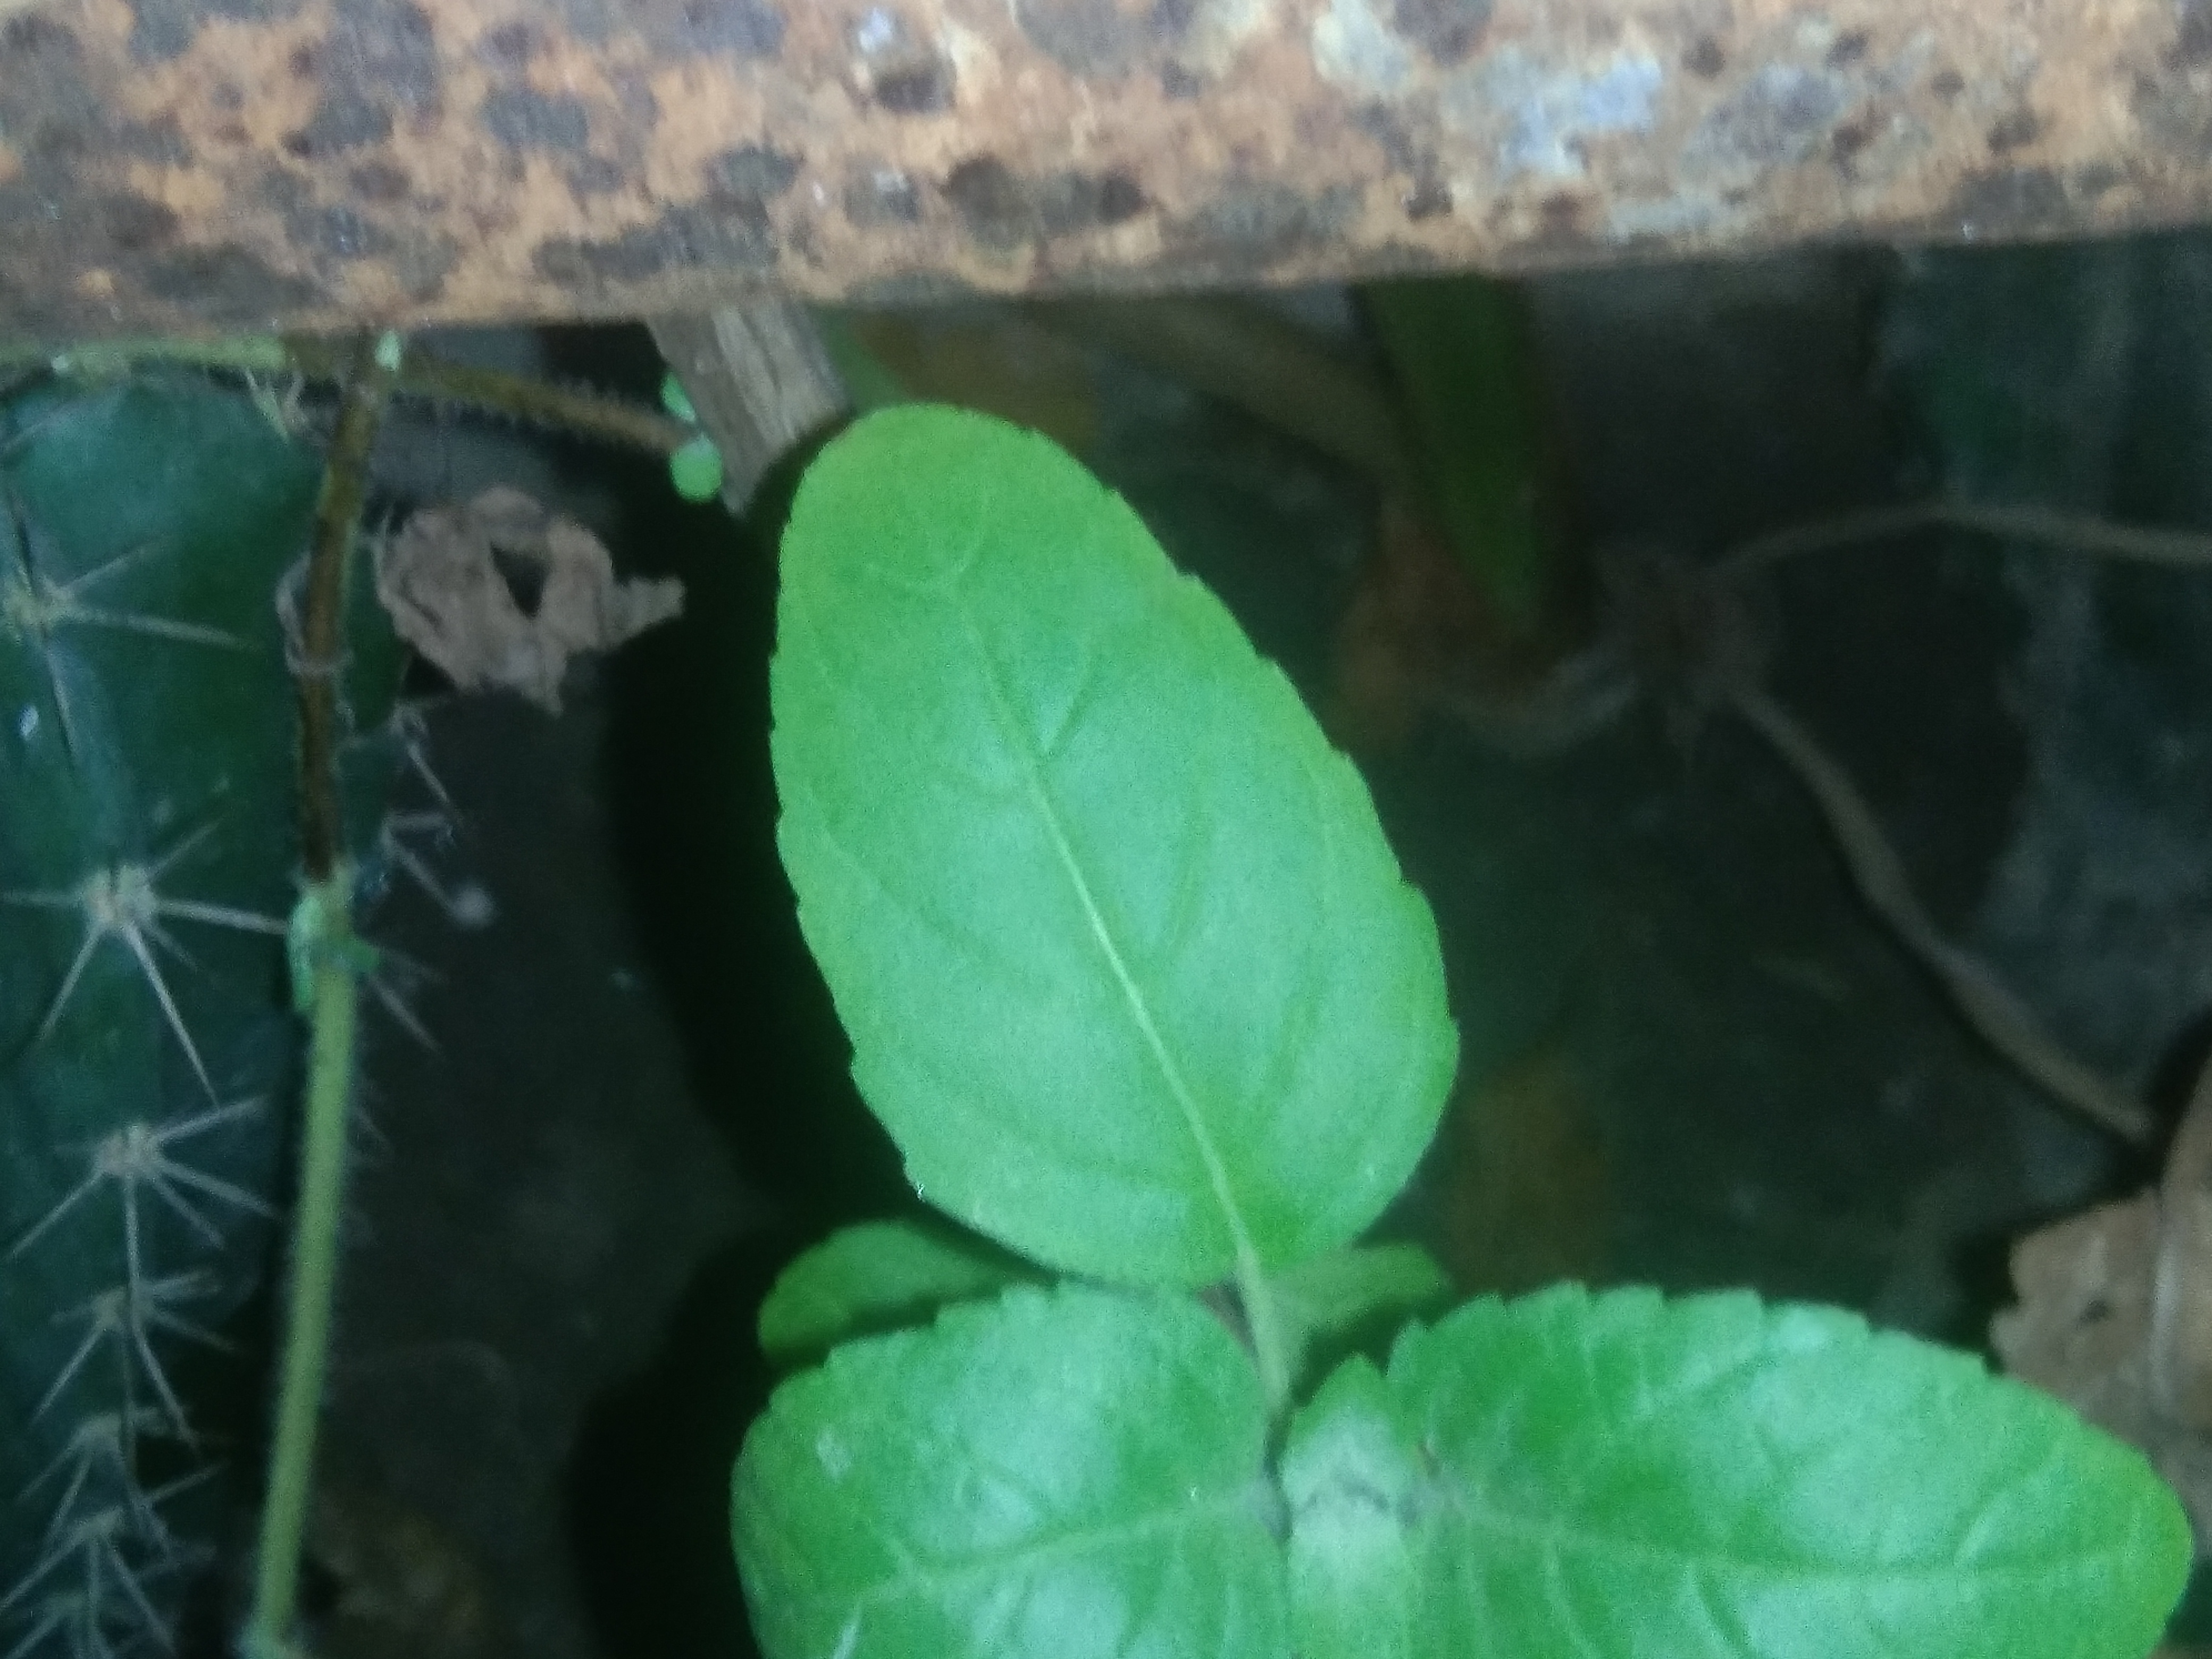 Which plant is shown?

tulshi
